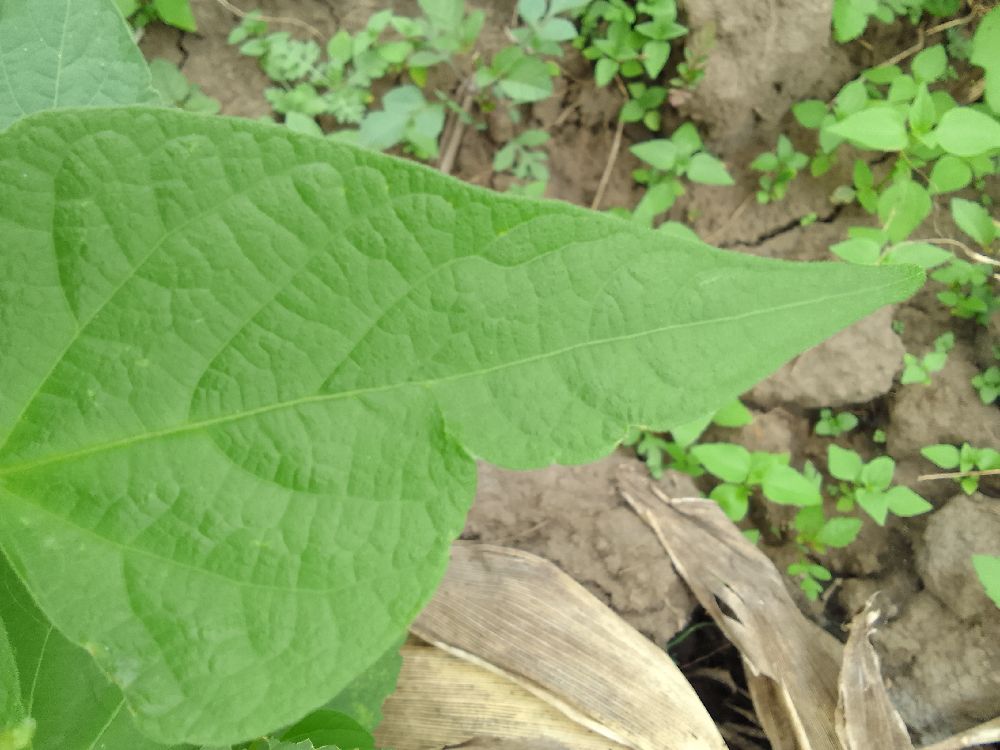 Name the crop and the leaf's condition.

common bean, healthy
